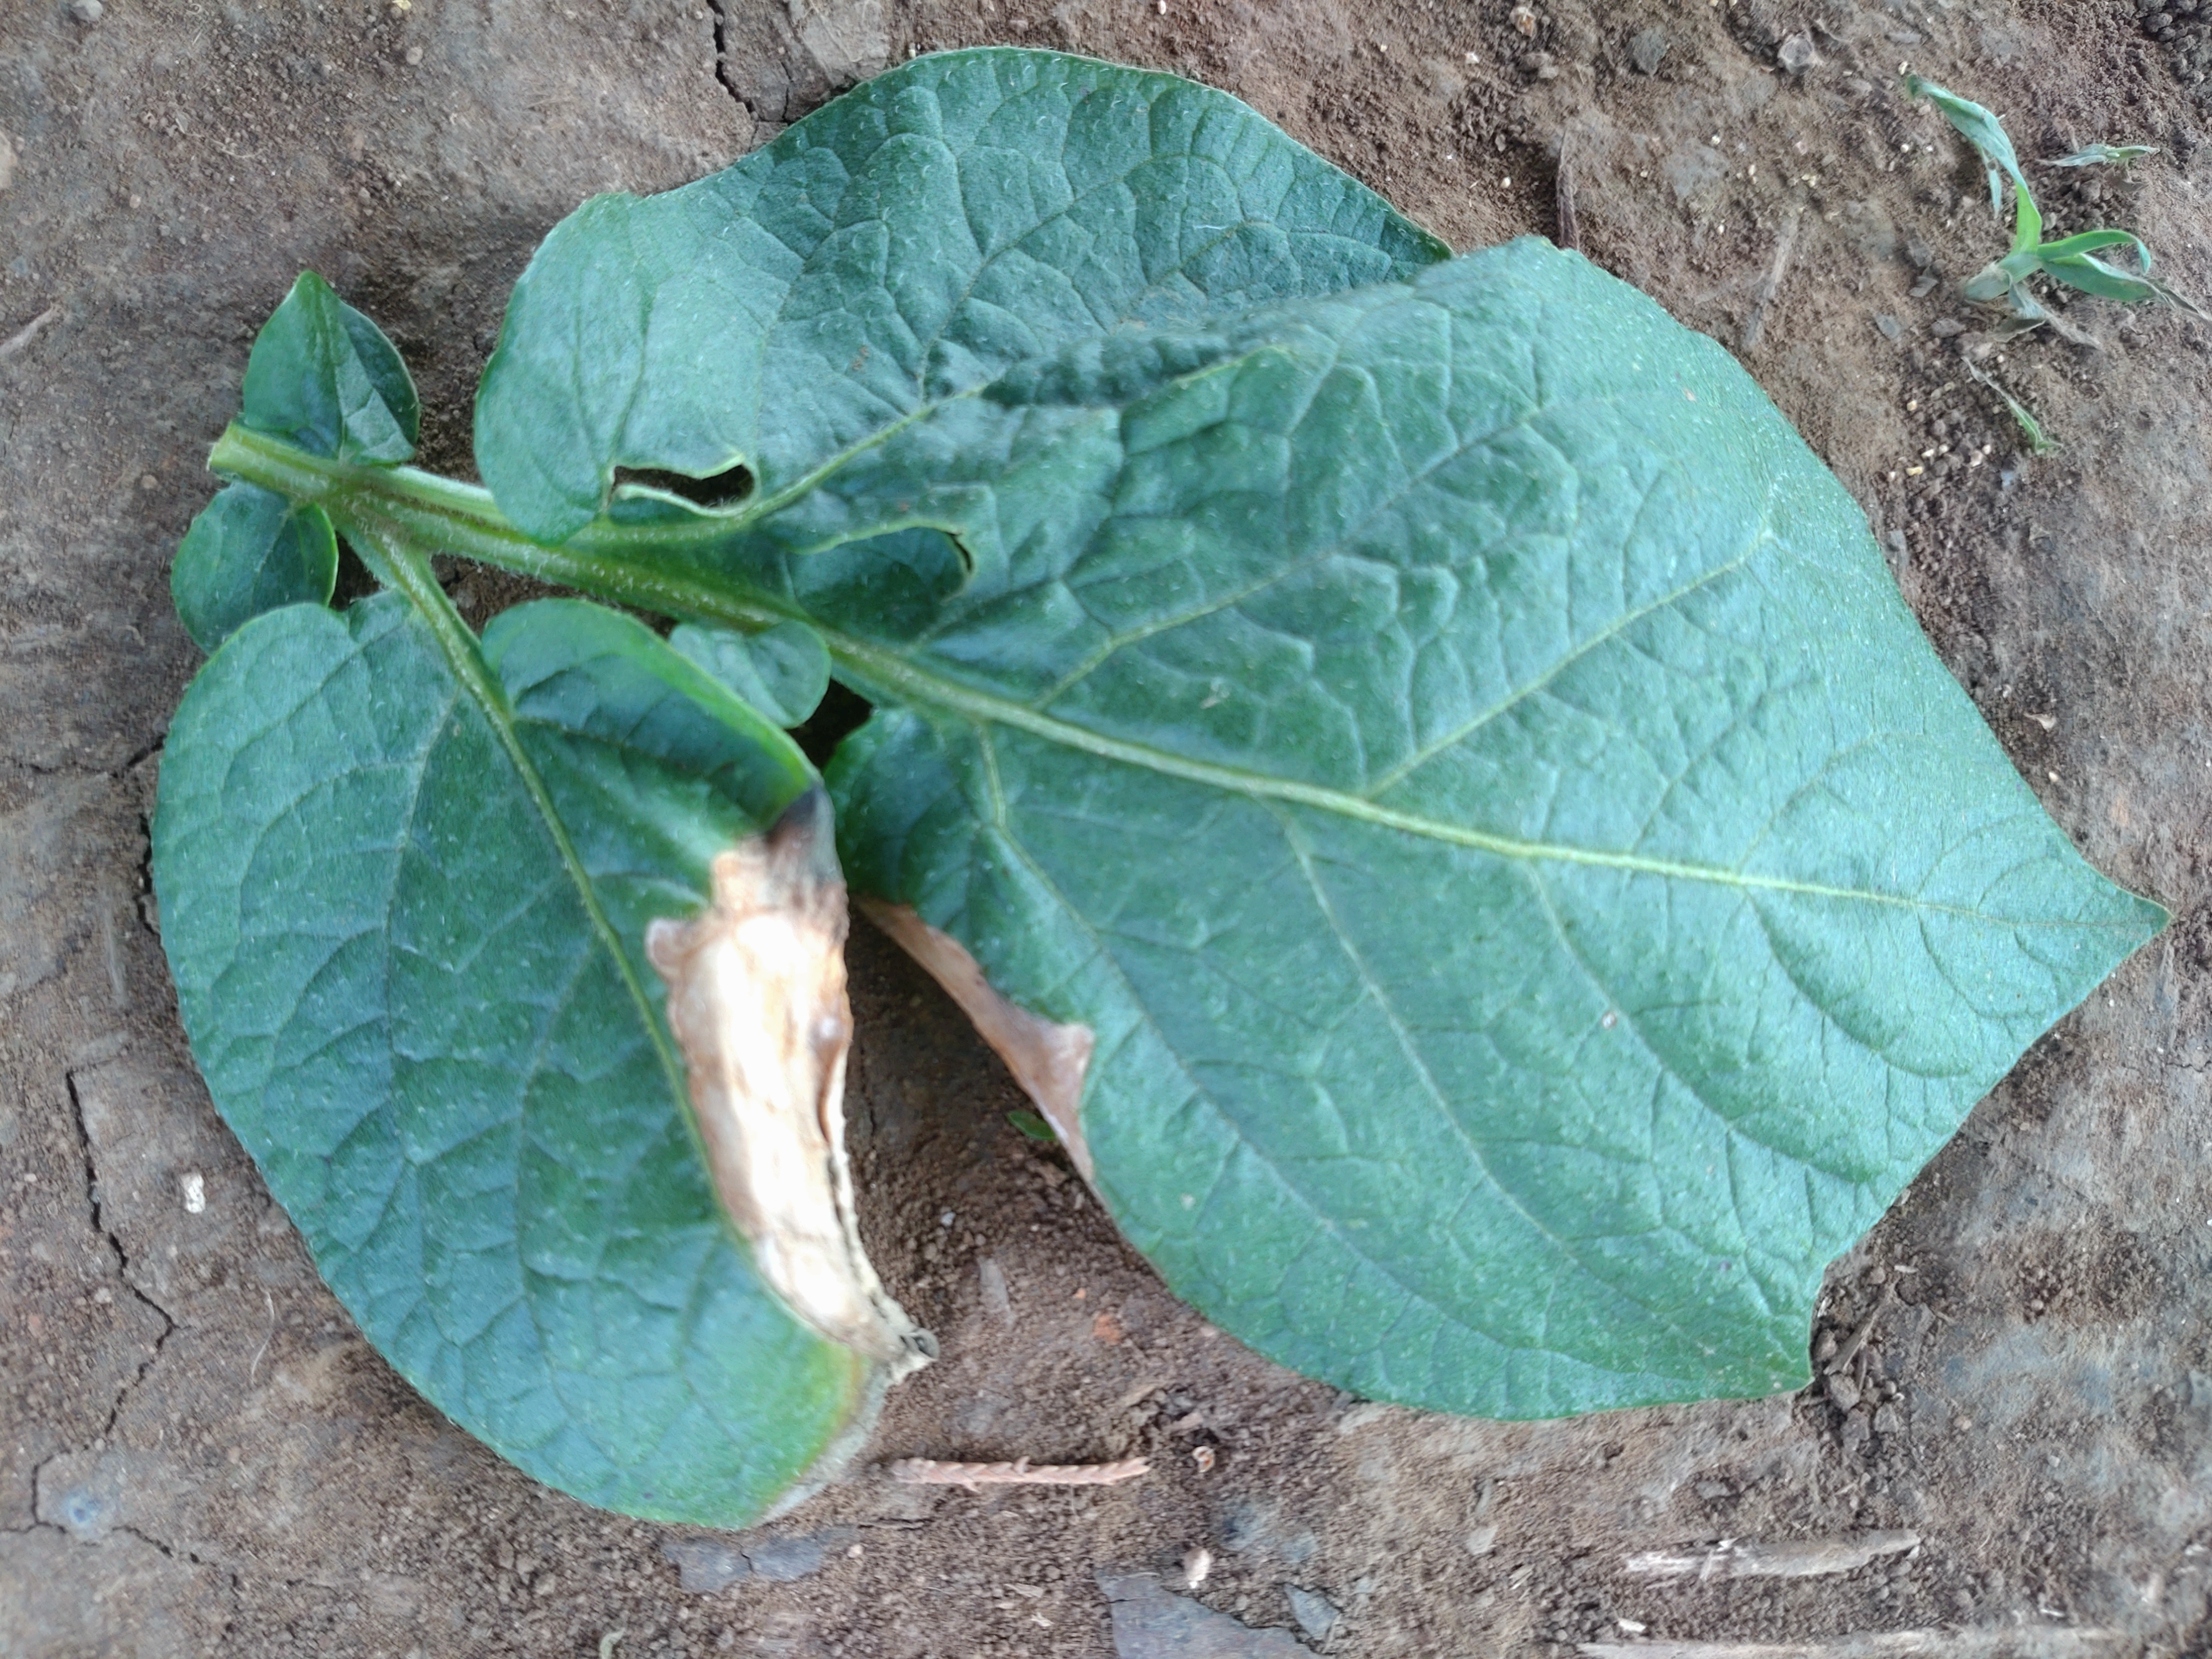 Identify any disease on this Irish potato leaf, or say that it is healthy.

early blight
